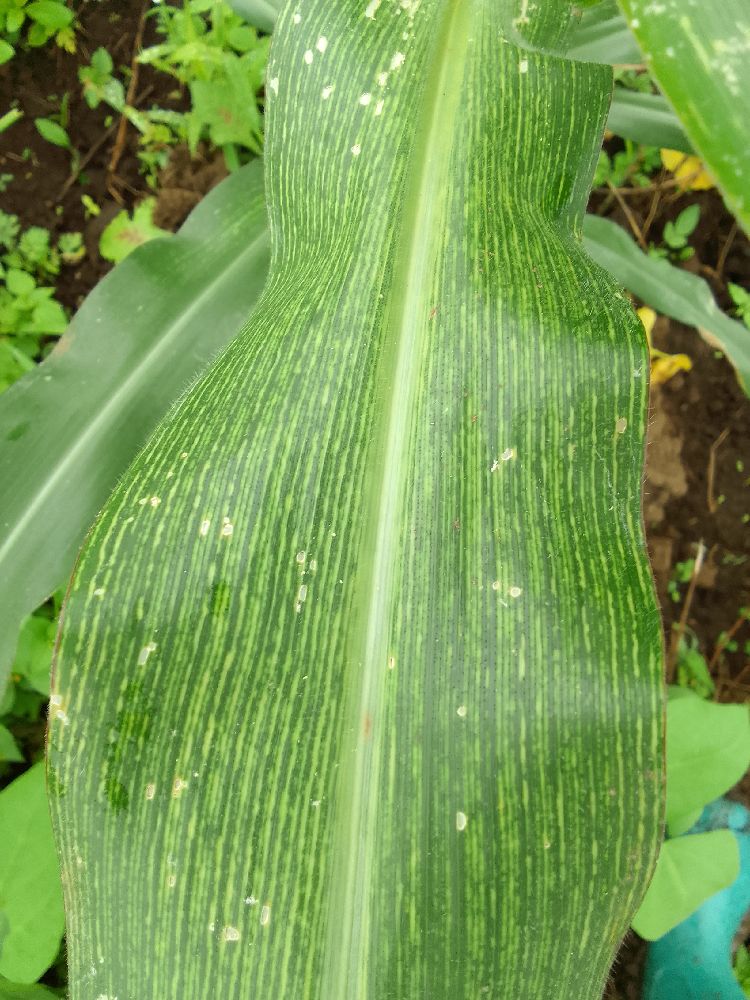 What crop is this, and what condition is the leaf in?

maize, maize streak virus
